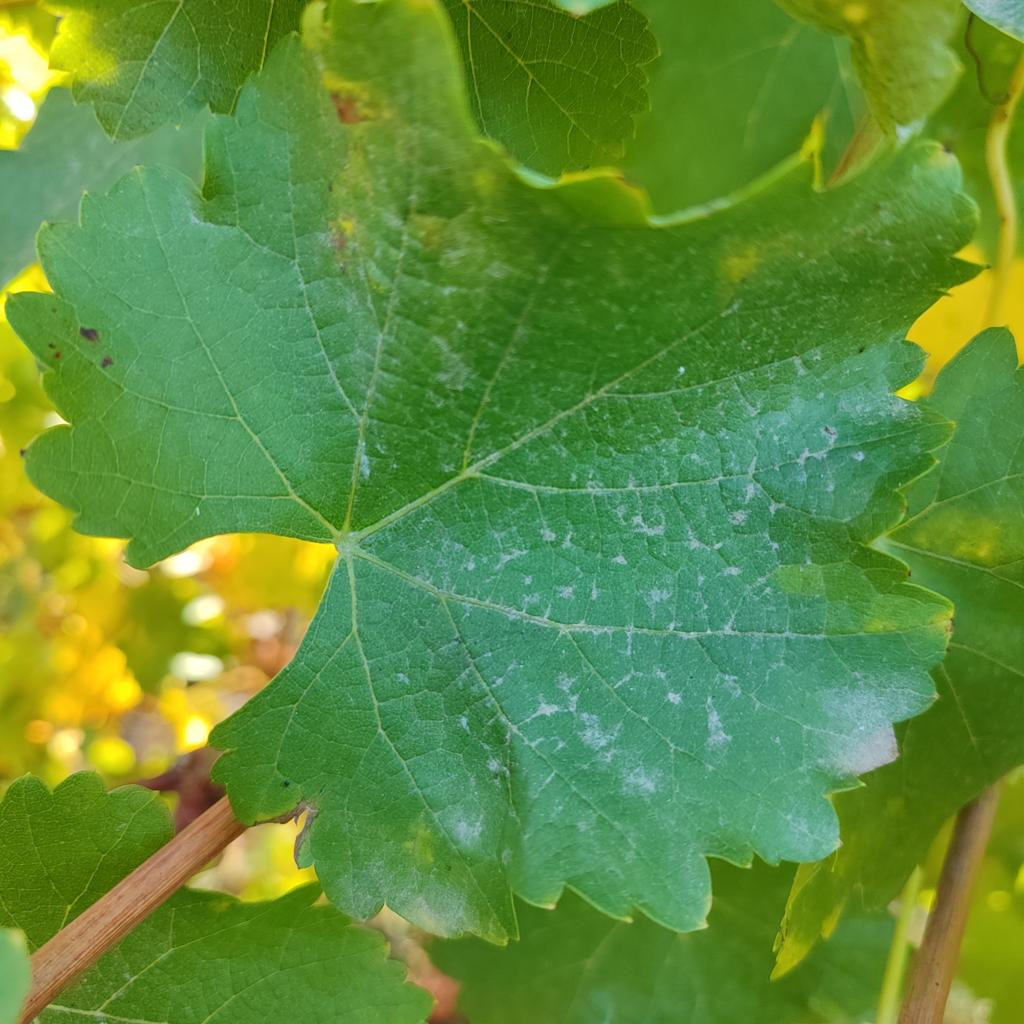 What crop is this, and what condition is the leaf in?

grapevine, powdery mildew
